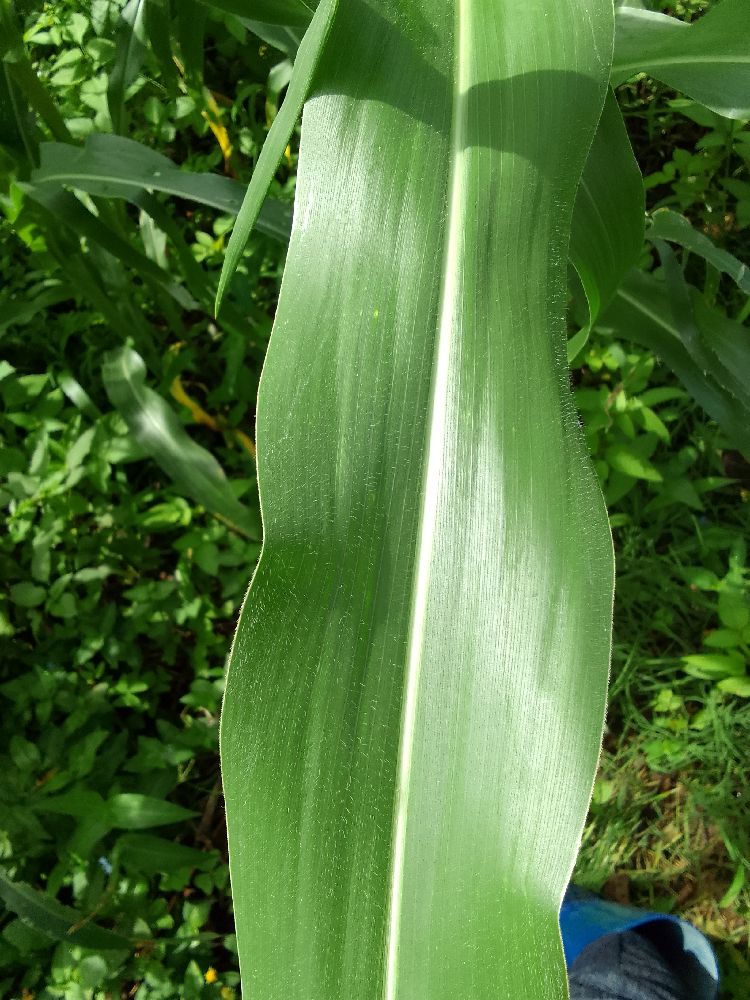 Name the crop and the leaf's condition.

maize, healthy
